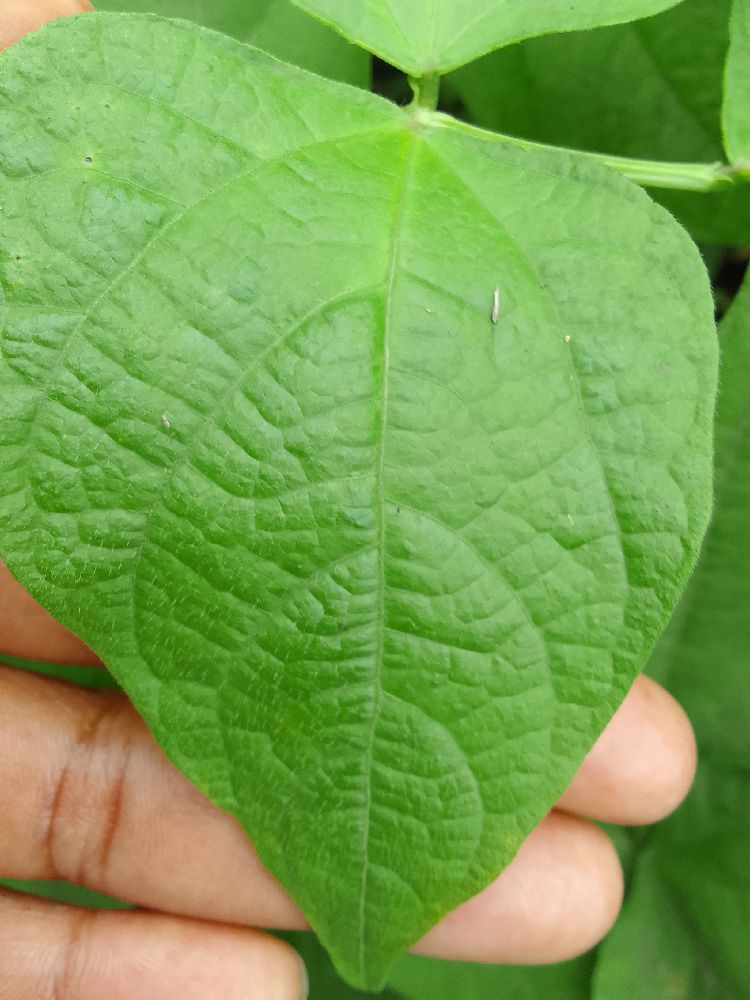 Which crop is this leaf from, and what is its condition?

common bean, healthy
